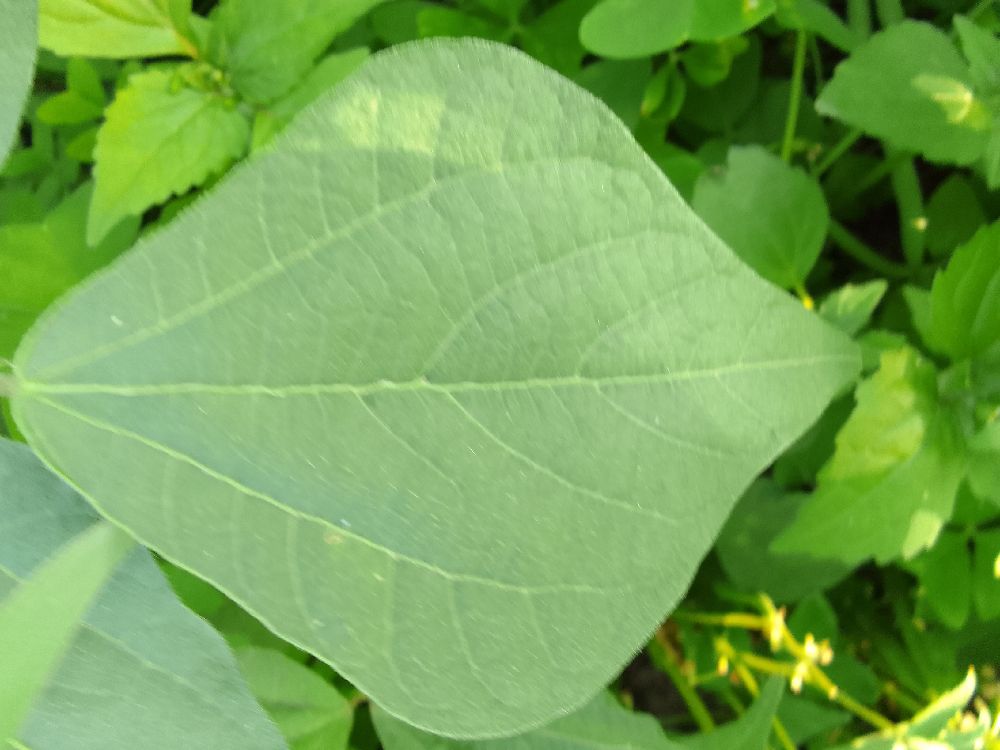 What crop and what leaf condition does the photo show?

common bean, healthy
